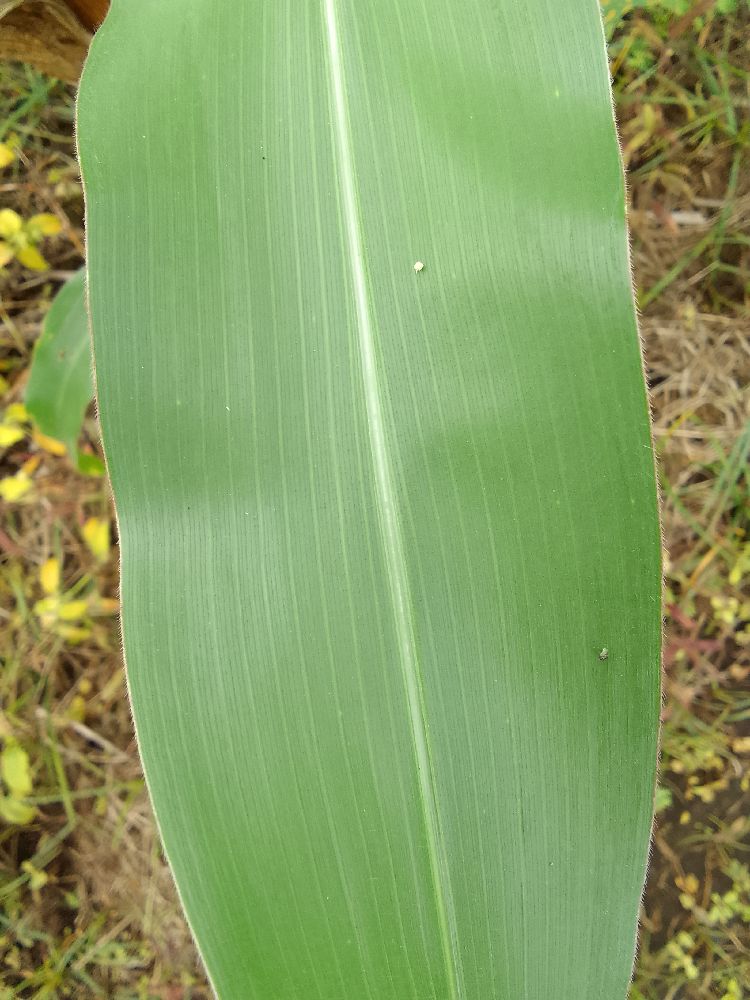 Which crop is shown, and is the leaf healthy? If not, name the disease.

maize, healthy
